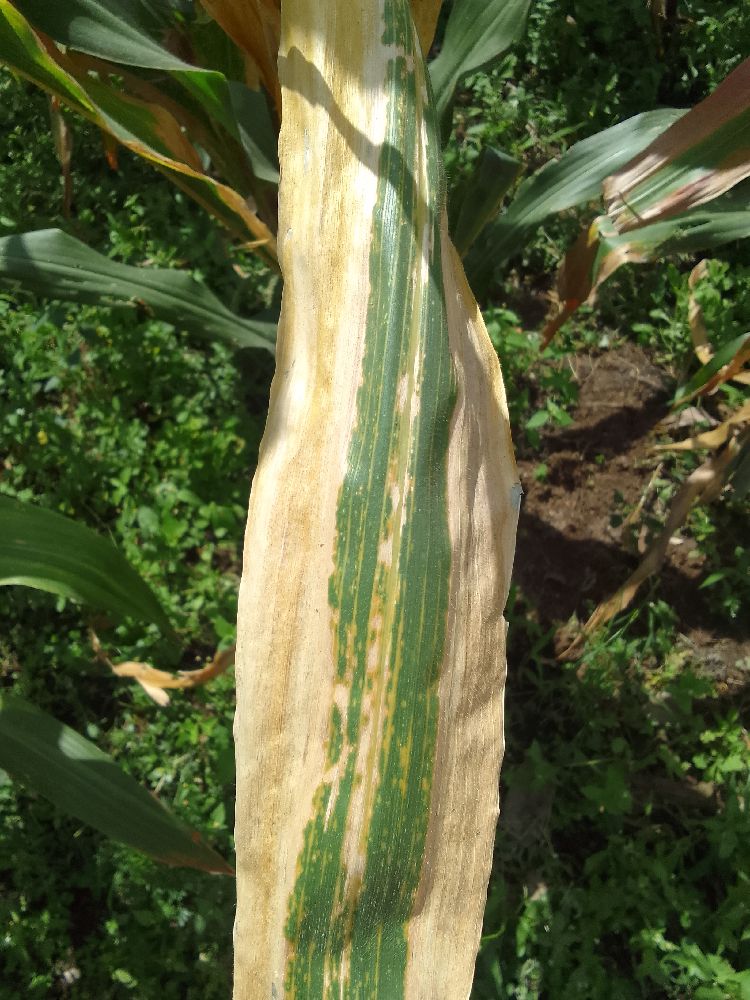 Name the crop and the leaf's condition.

maize, maize lethal necrosis
